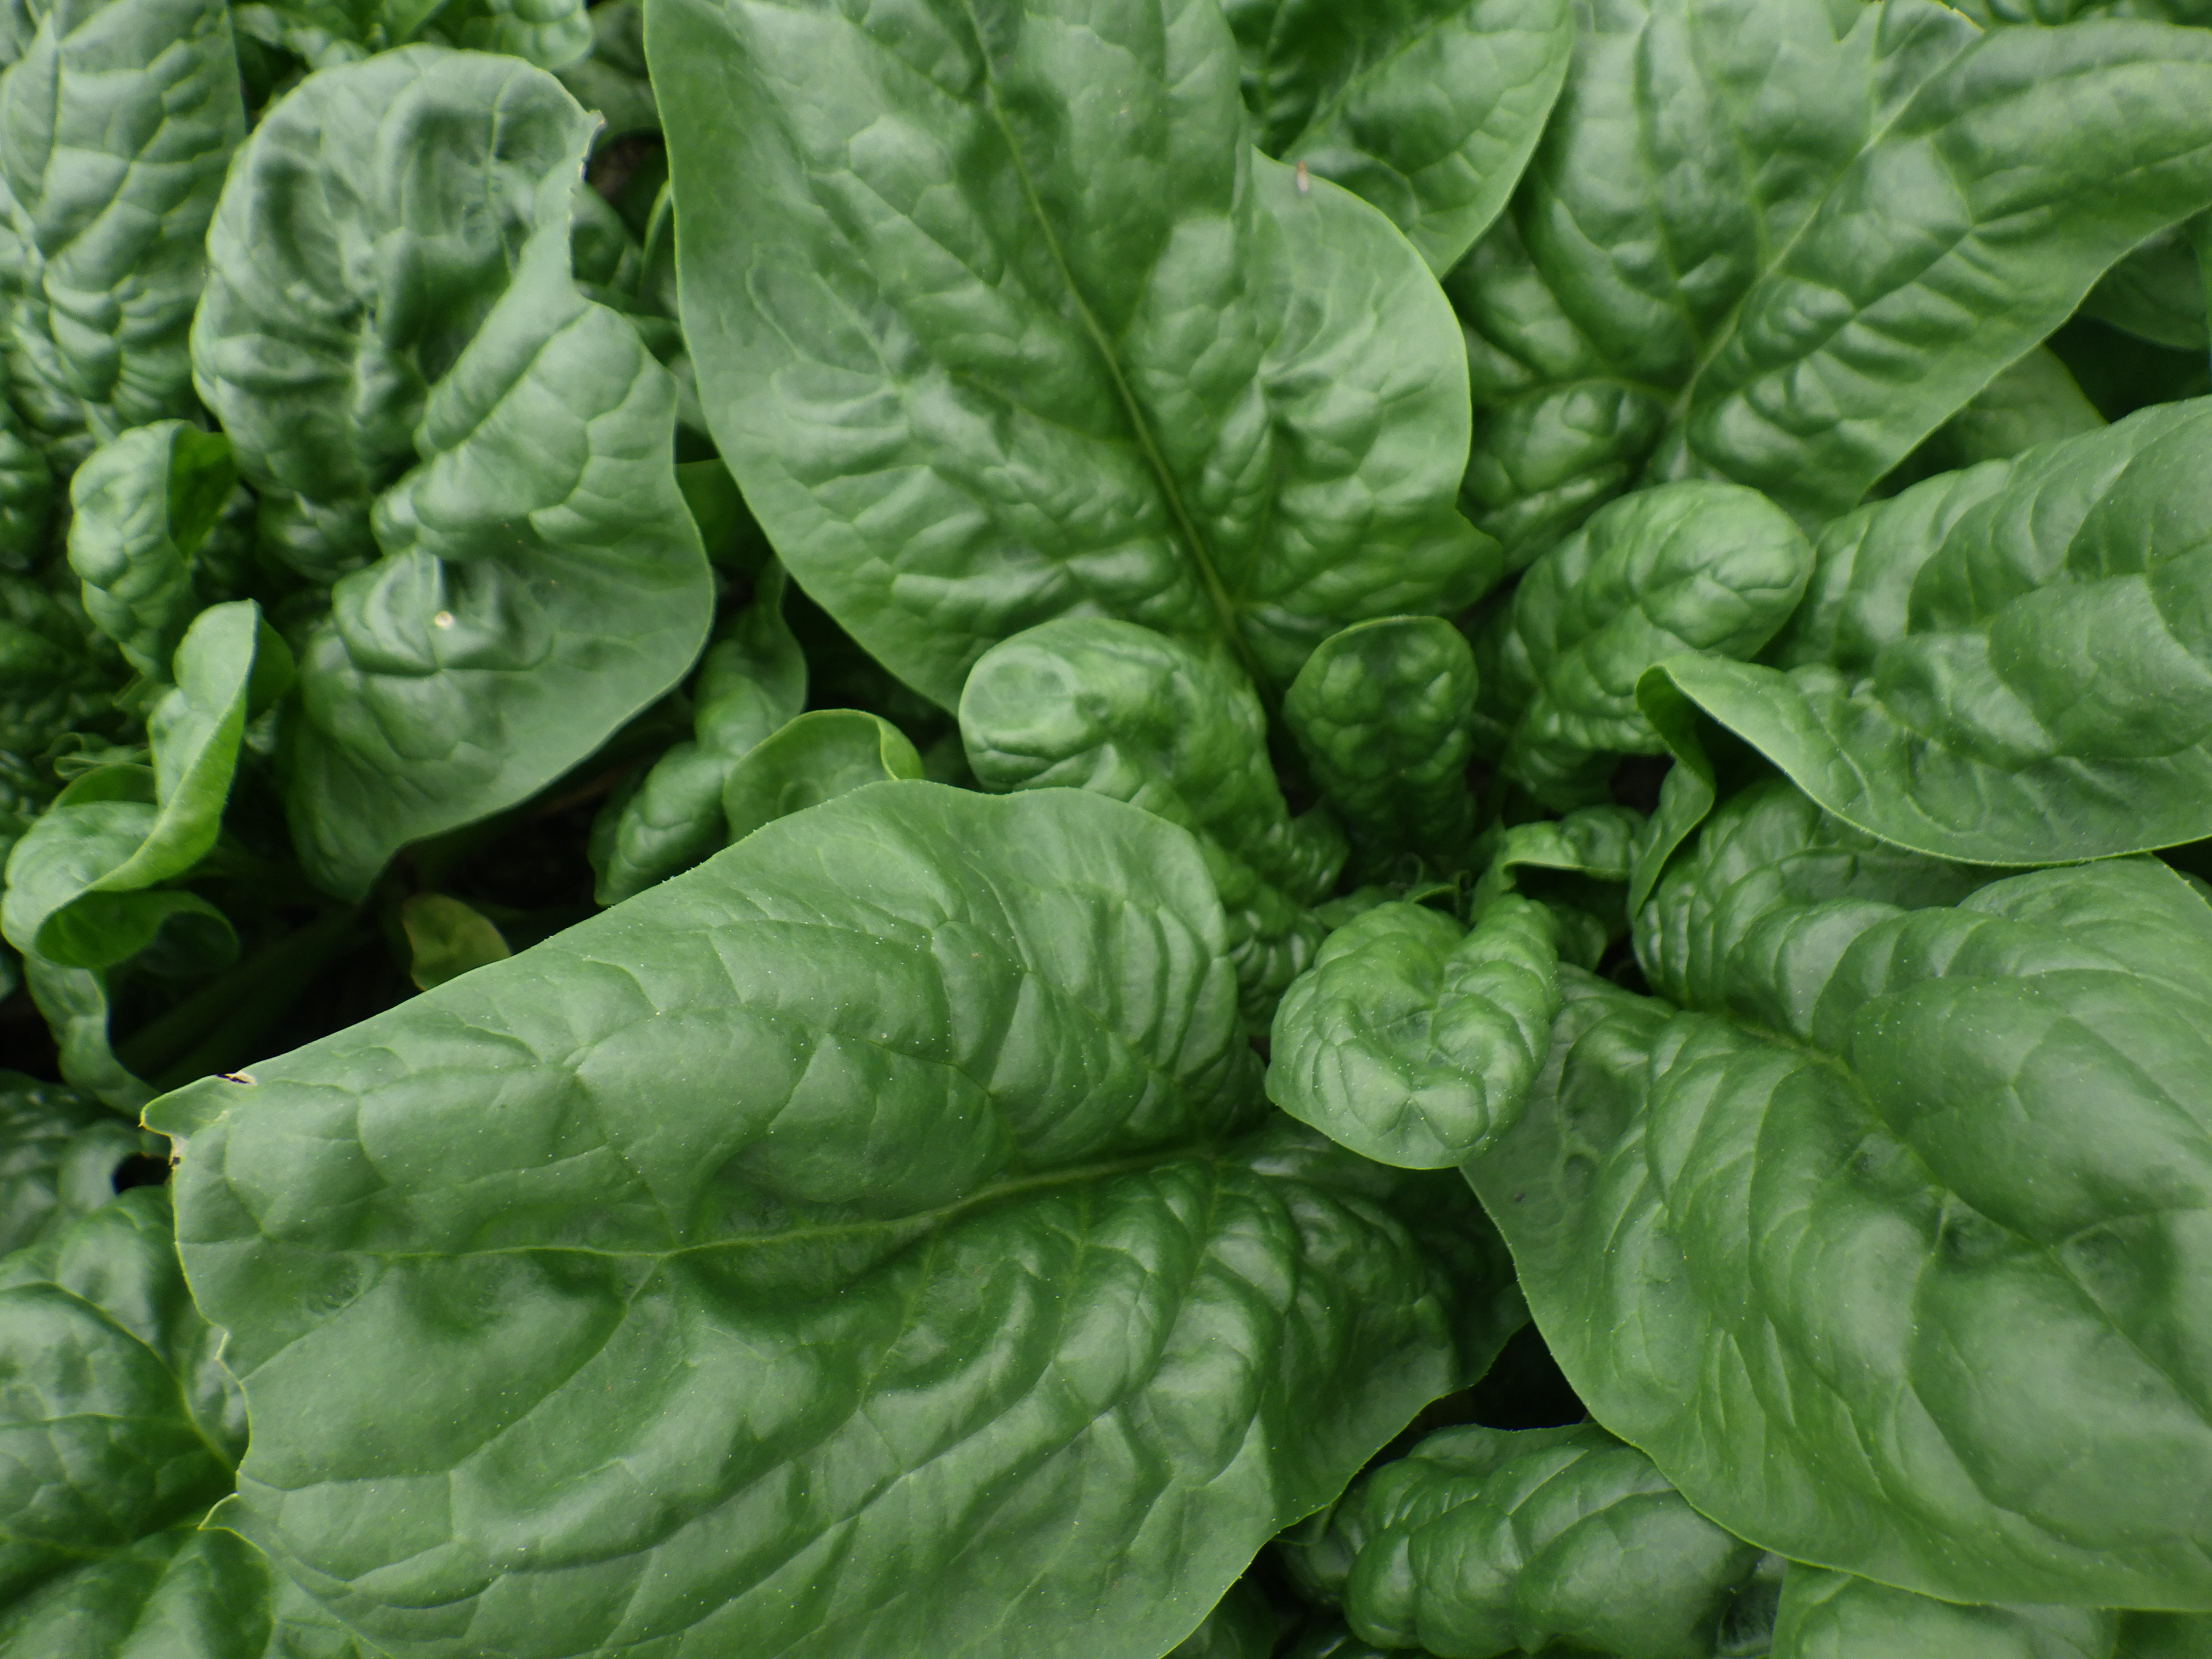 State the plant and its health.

spinach, healthy
